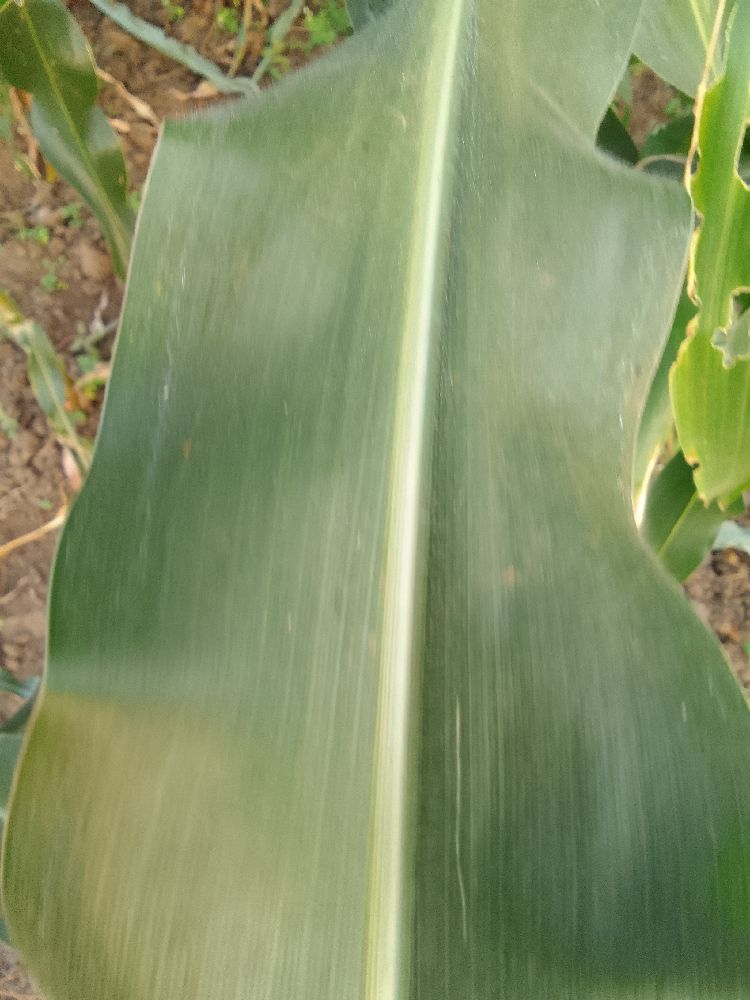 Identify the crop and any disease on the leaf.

maize, healthy
